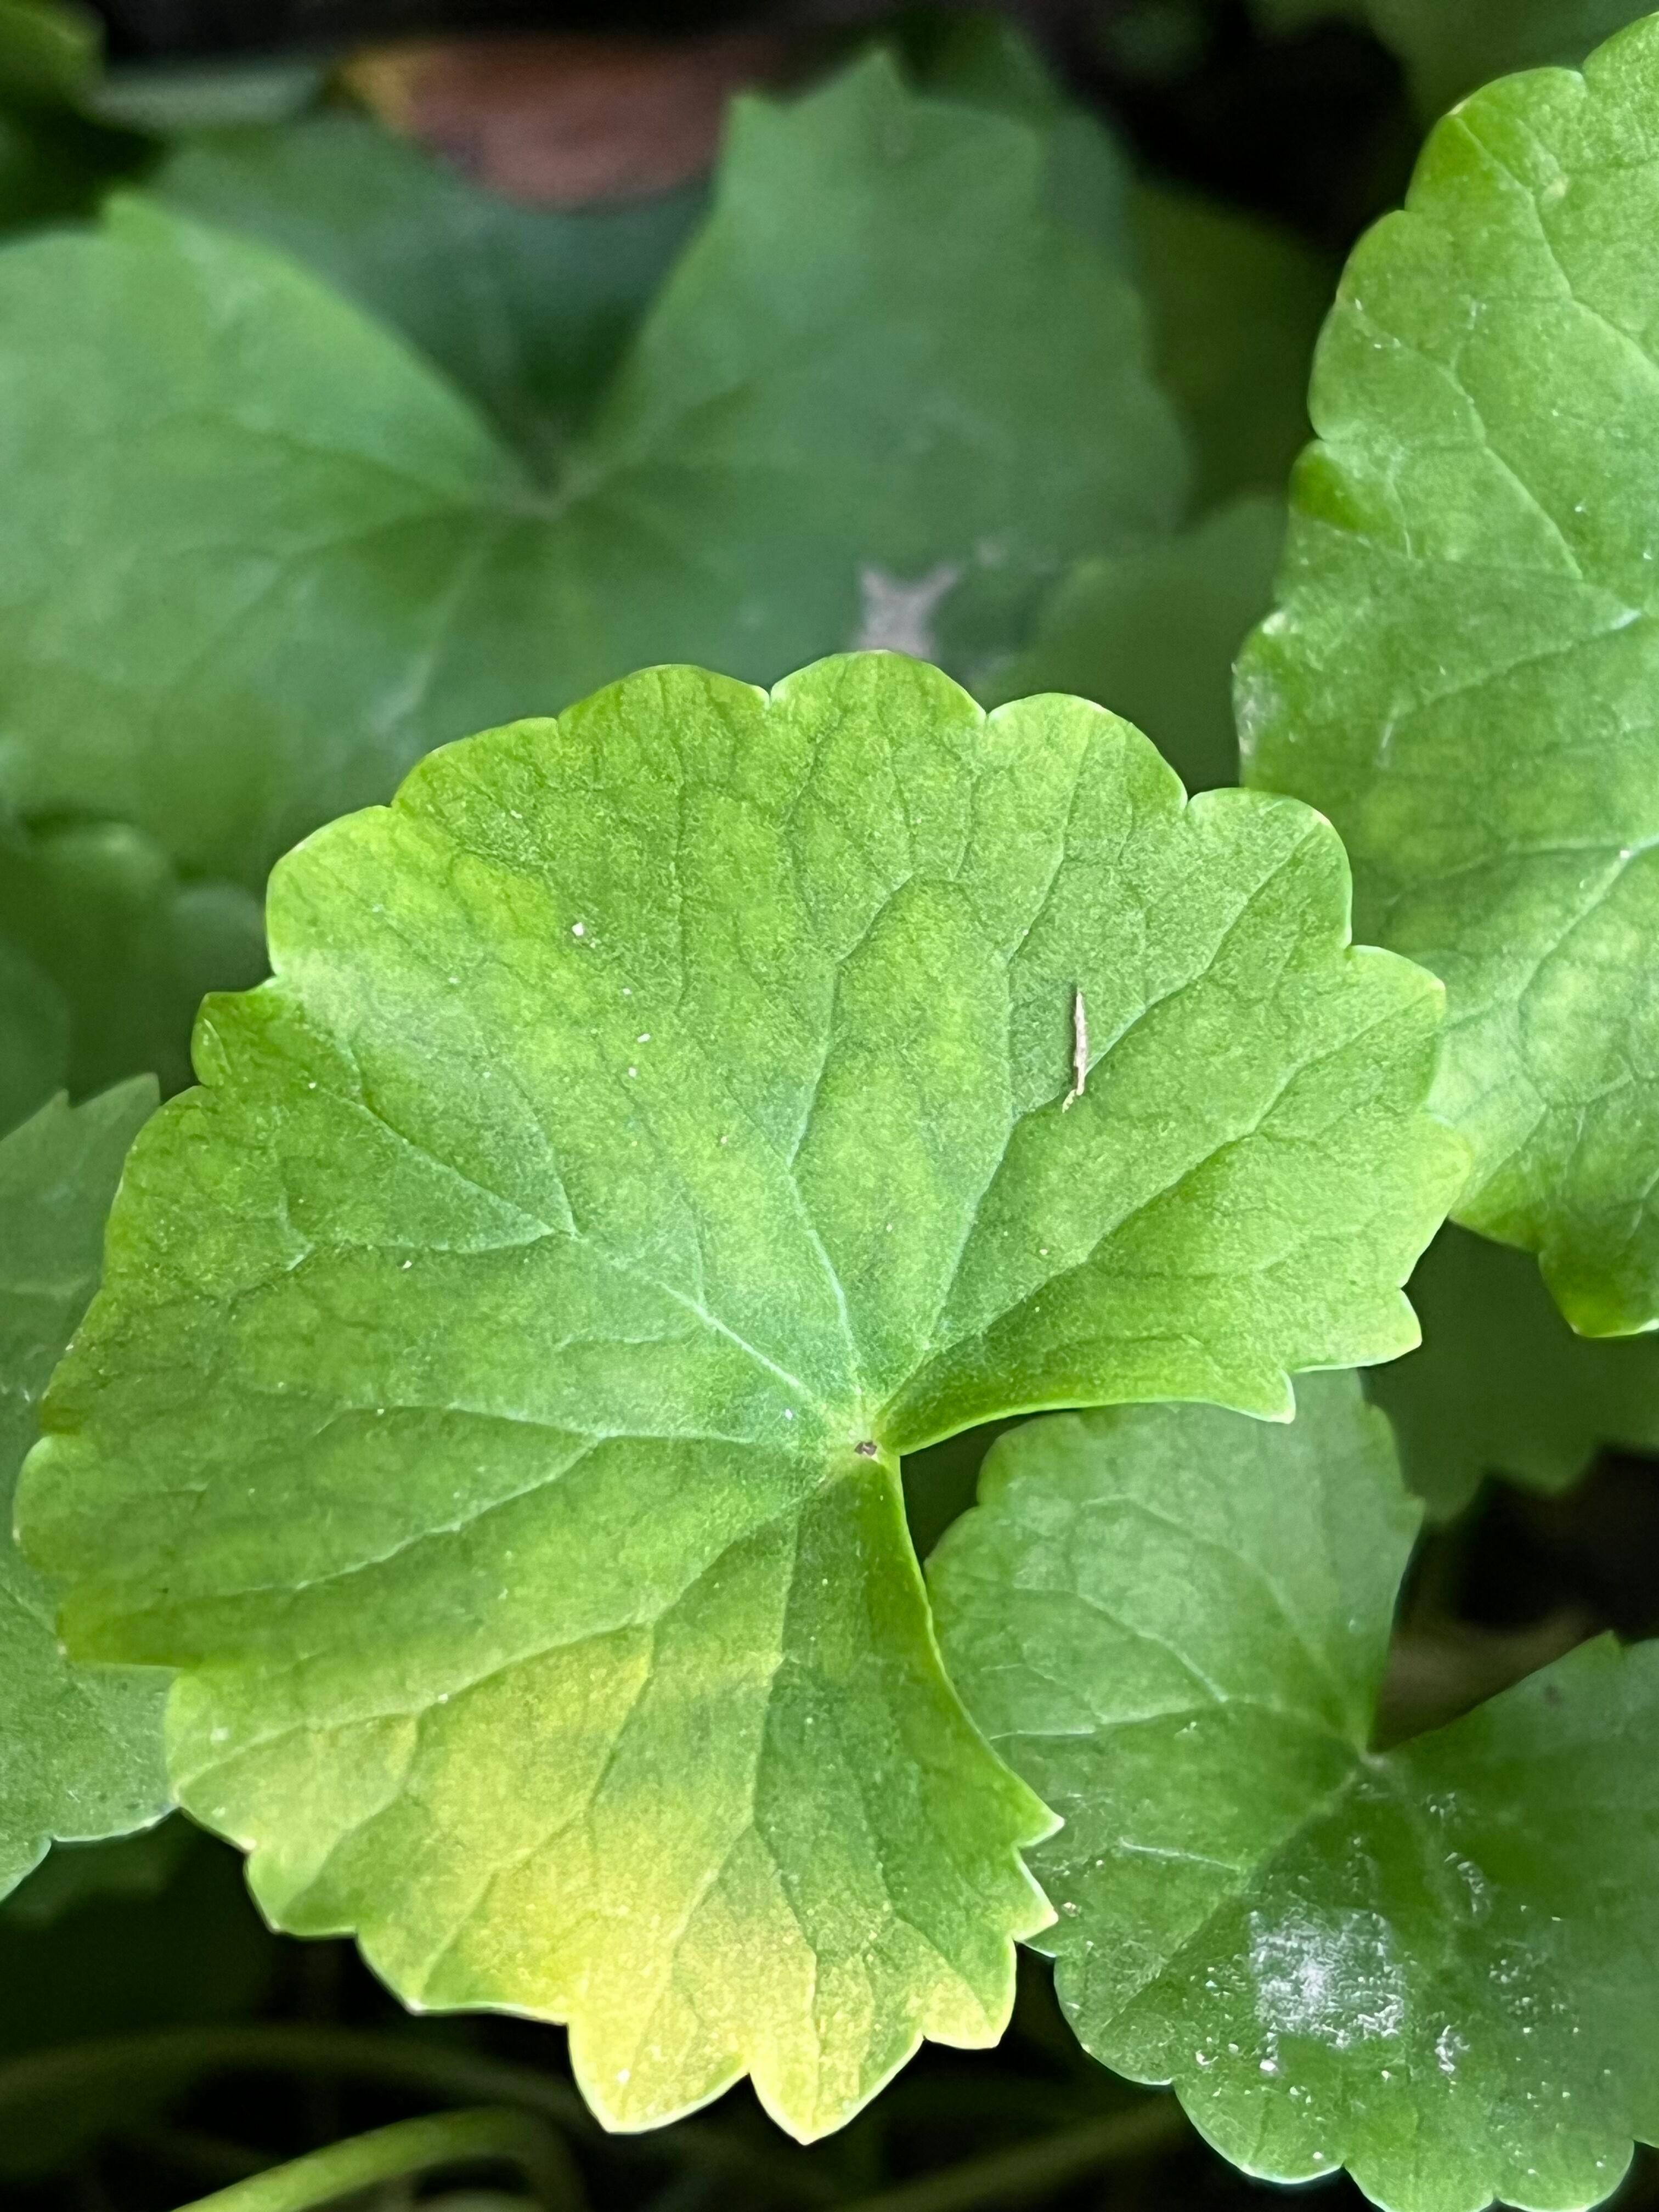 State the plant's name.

thankuni
